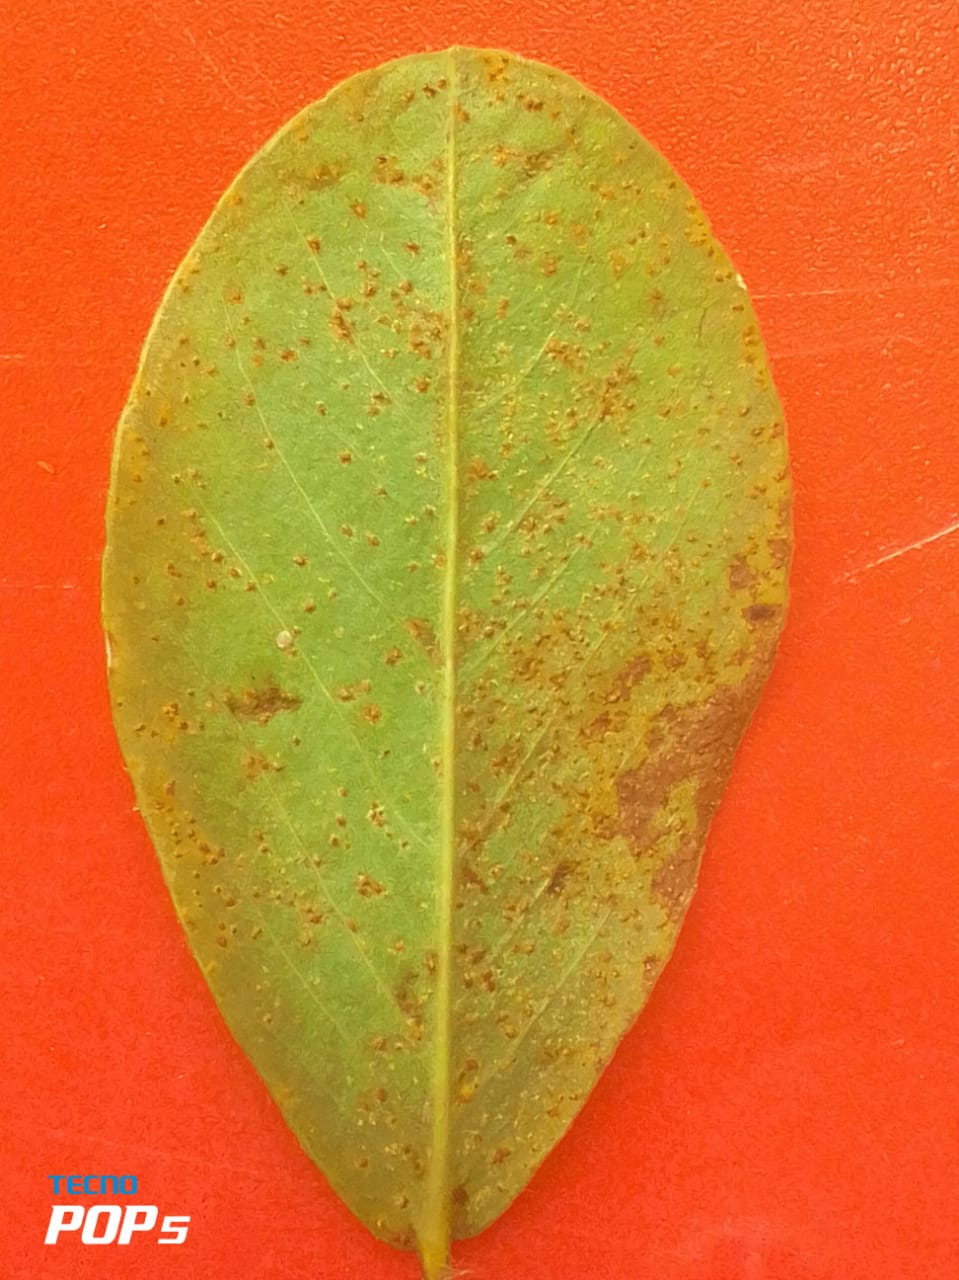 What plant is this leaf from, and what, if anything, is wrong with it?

peanut, puccinia arachidis
